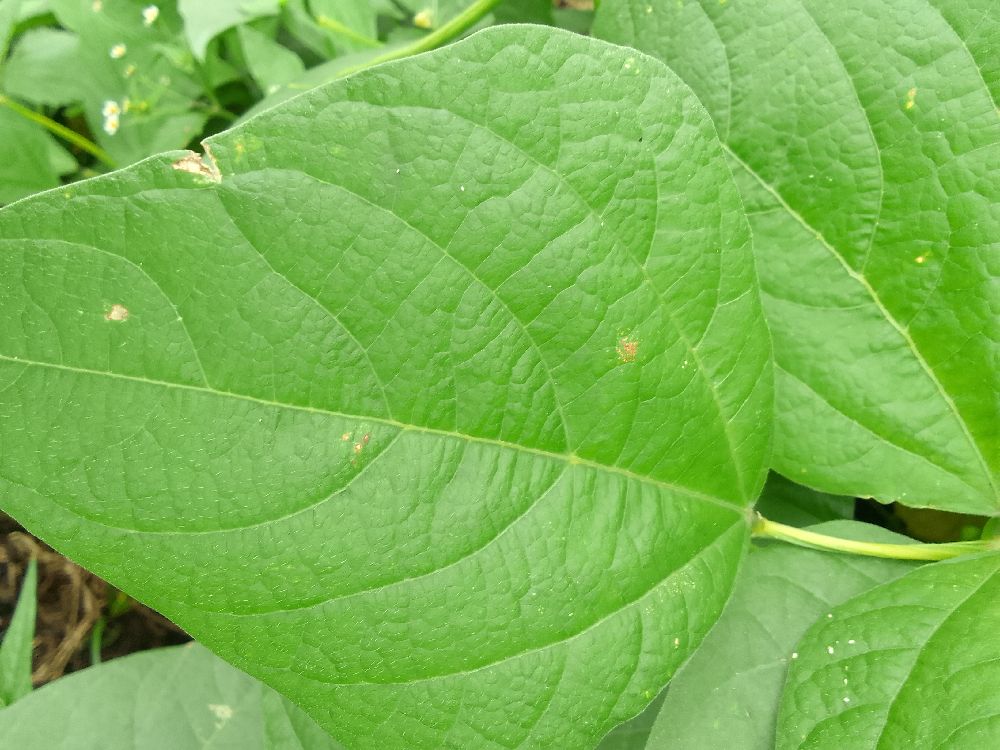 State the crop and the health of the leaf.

common bean, healthy
